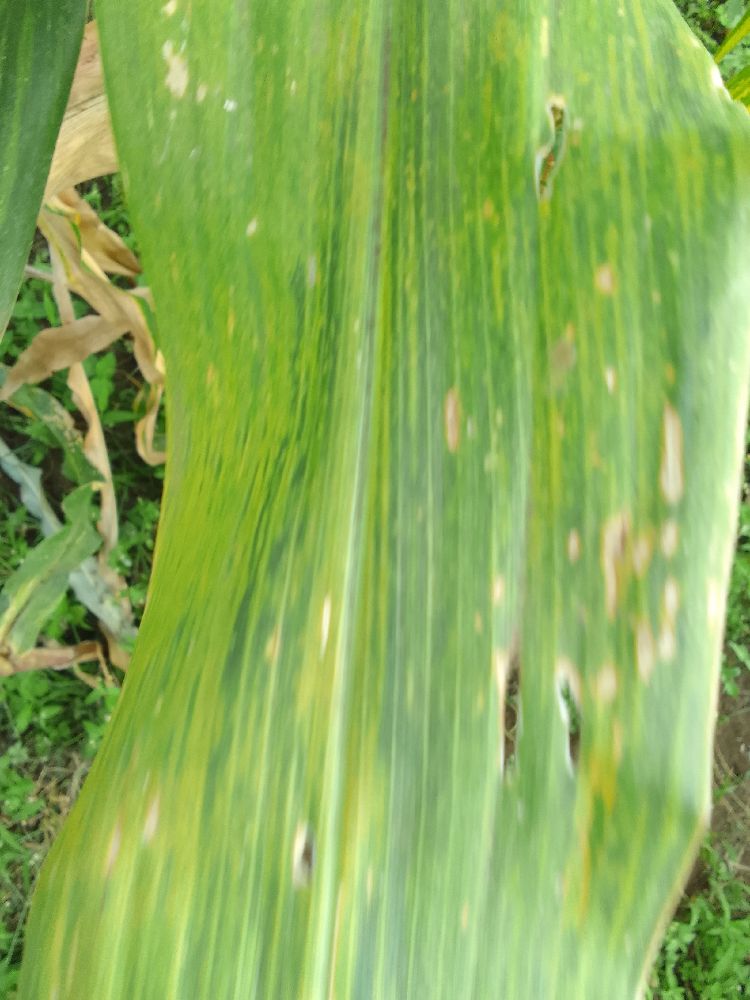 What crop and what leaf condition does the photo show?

maize, maize lethal necrosis
